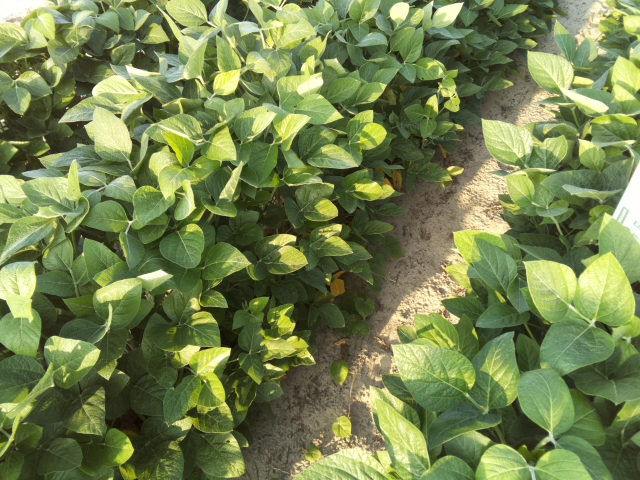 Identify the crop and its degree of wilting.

soybean, leaves with no wilting
